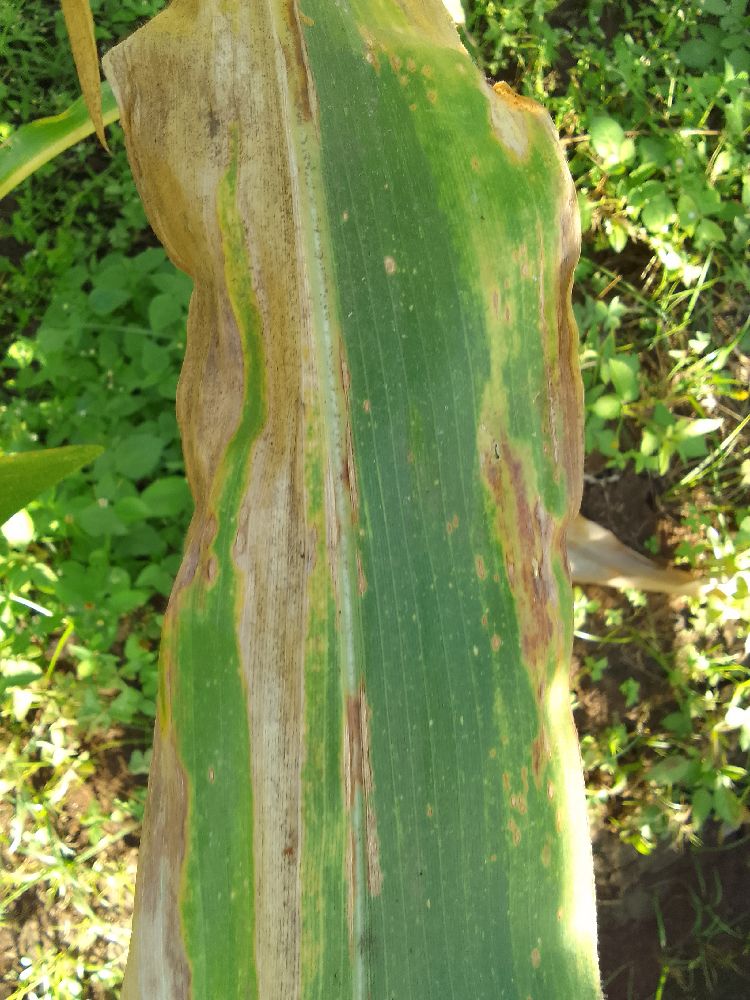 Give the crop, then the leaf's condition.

maize, maize lethal necrosis
